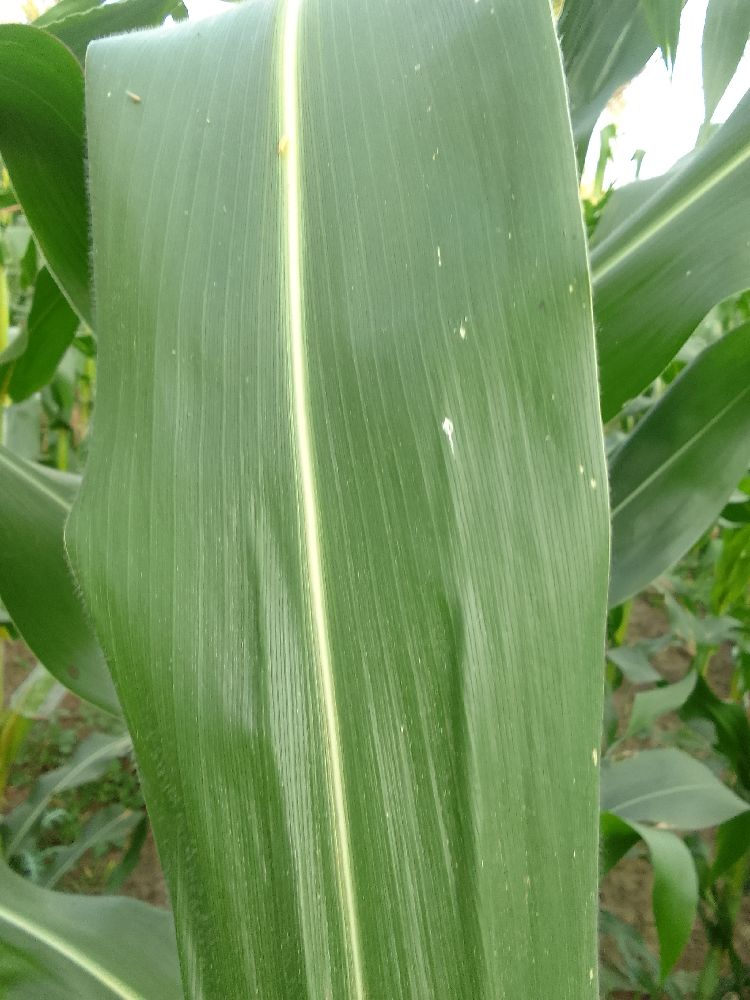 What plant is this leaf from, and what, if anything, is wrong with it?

maize, healthy
